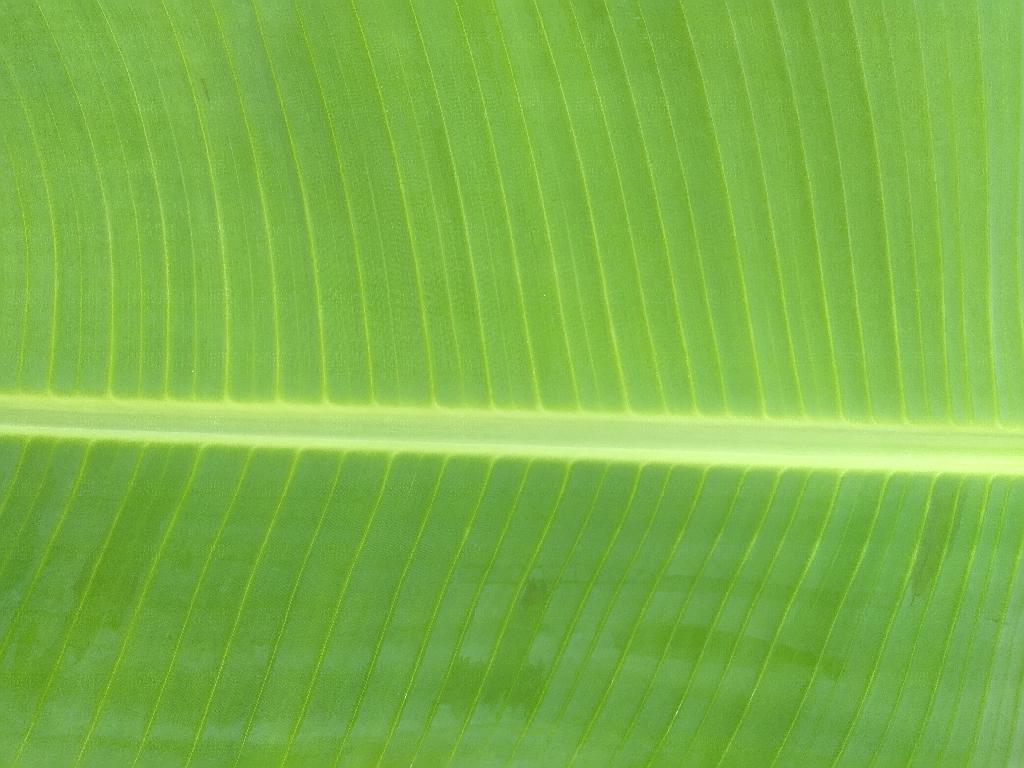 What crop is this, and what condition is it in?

banana, healthy
